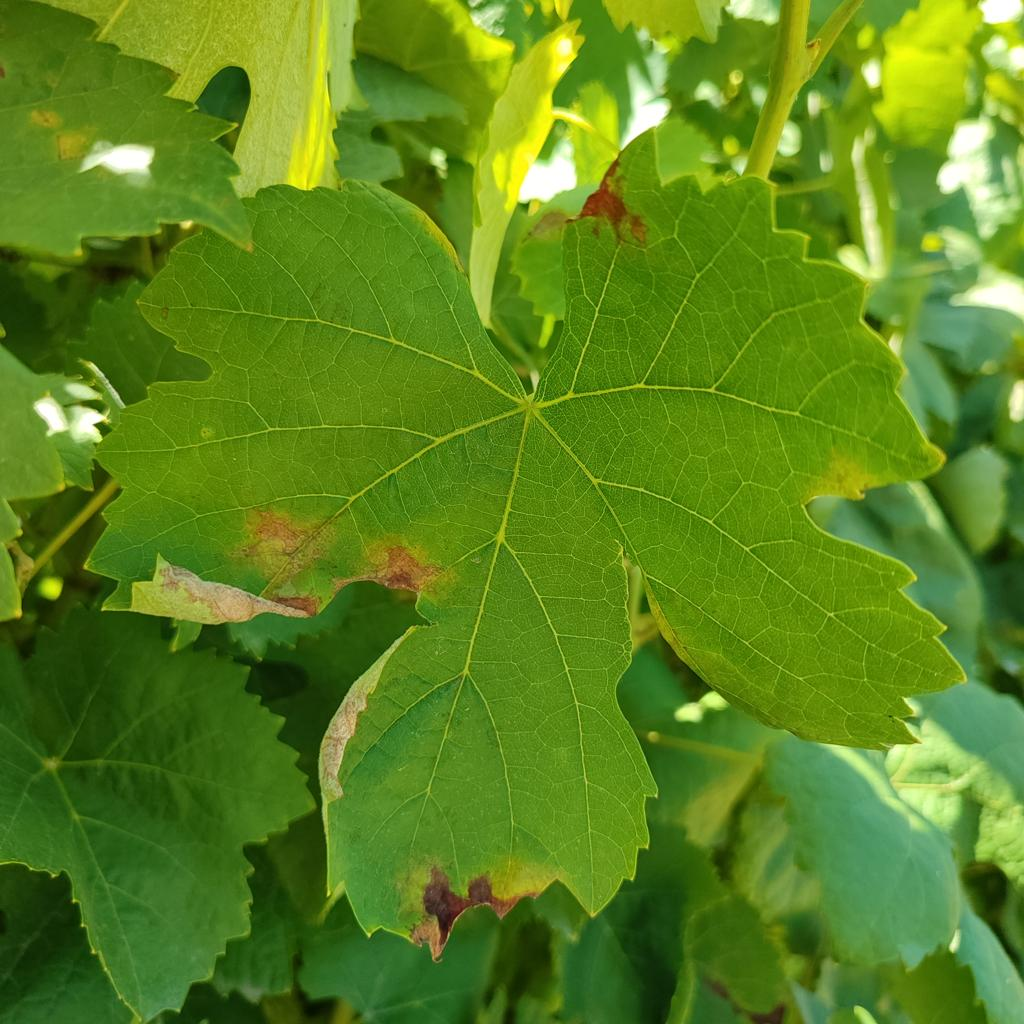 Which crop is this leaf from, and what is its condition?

grapevine, downy mildew
